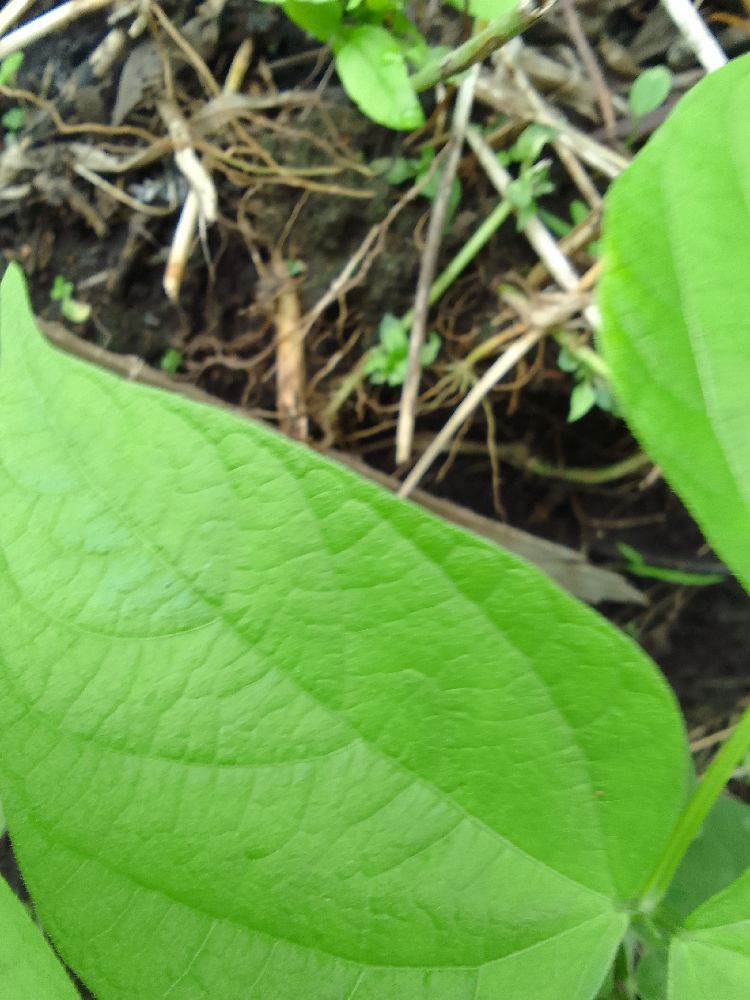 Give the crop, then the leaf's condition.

common bean, healthy
